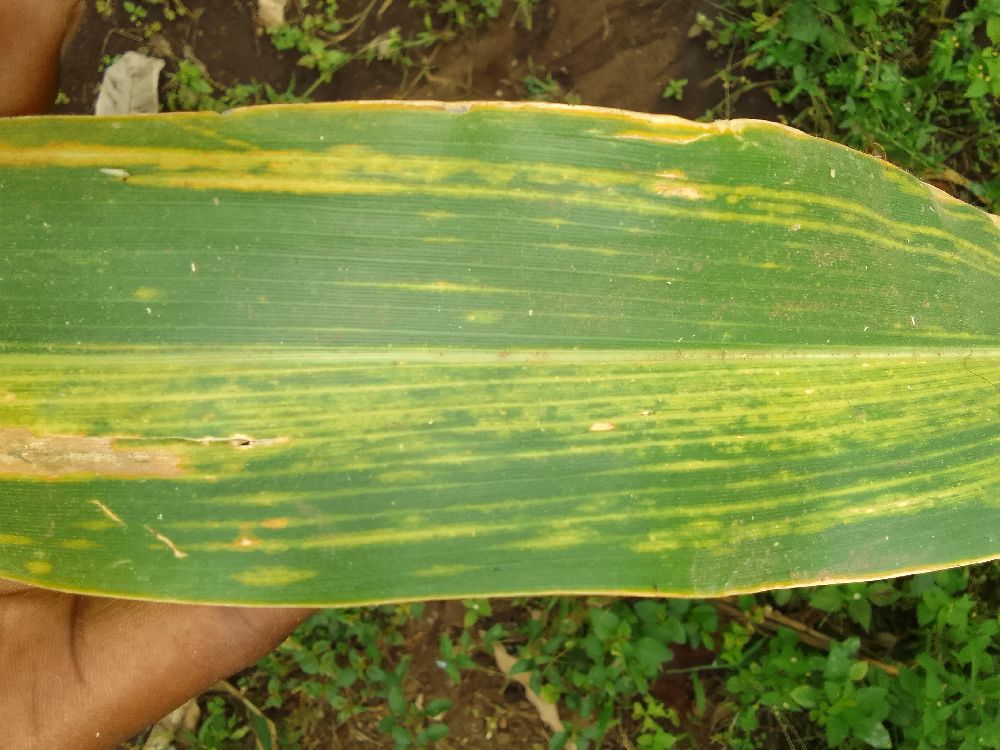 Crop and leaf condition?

maize, maize lethal necrosis
